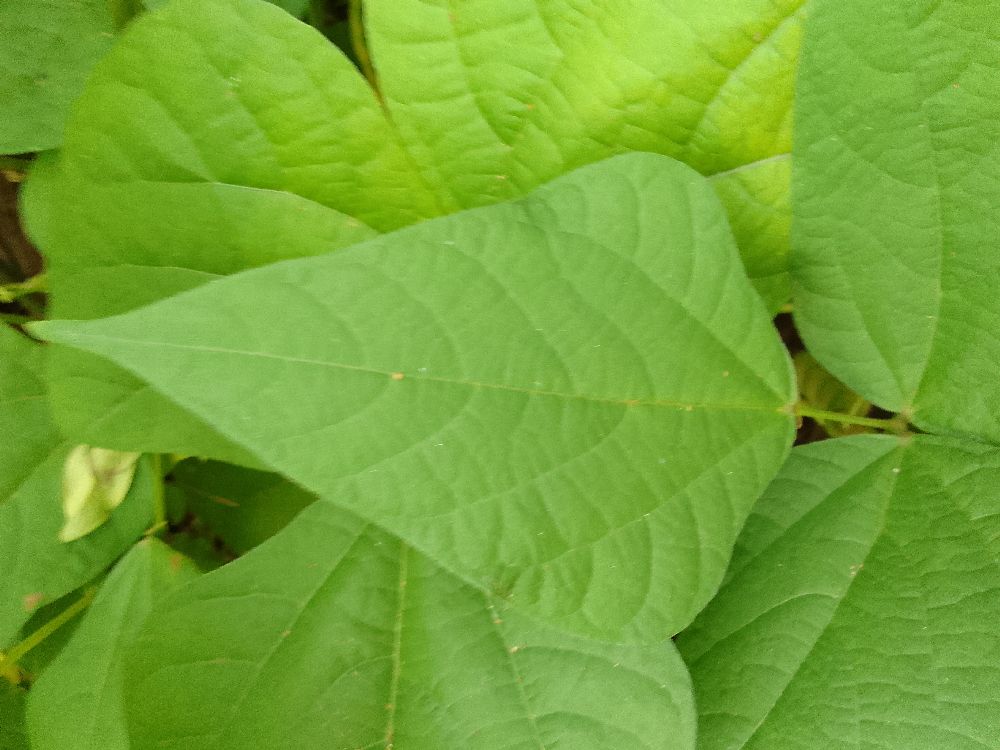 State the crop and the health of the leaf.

common bean, healthy
